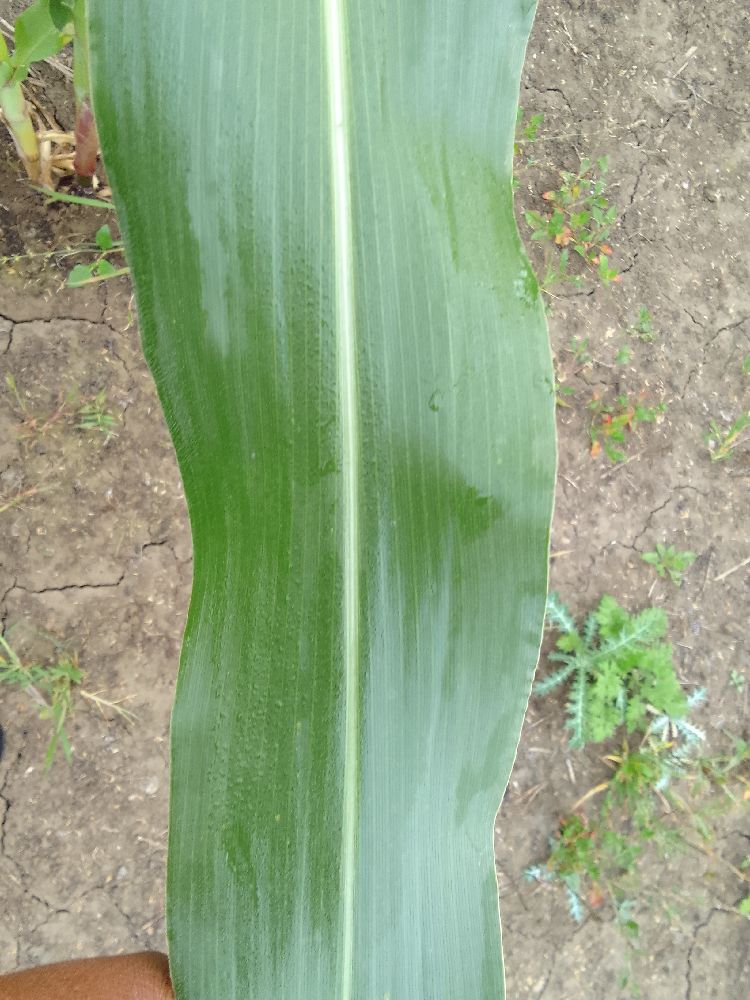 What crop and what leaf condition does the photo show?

maize, healthy
